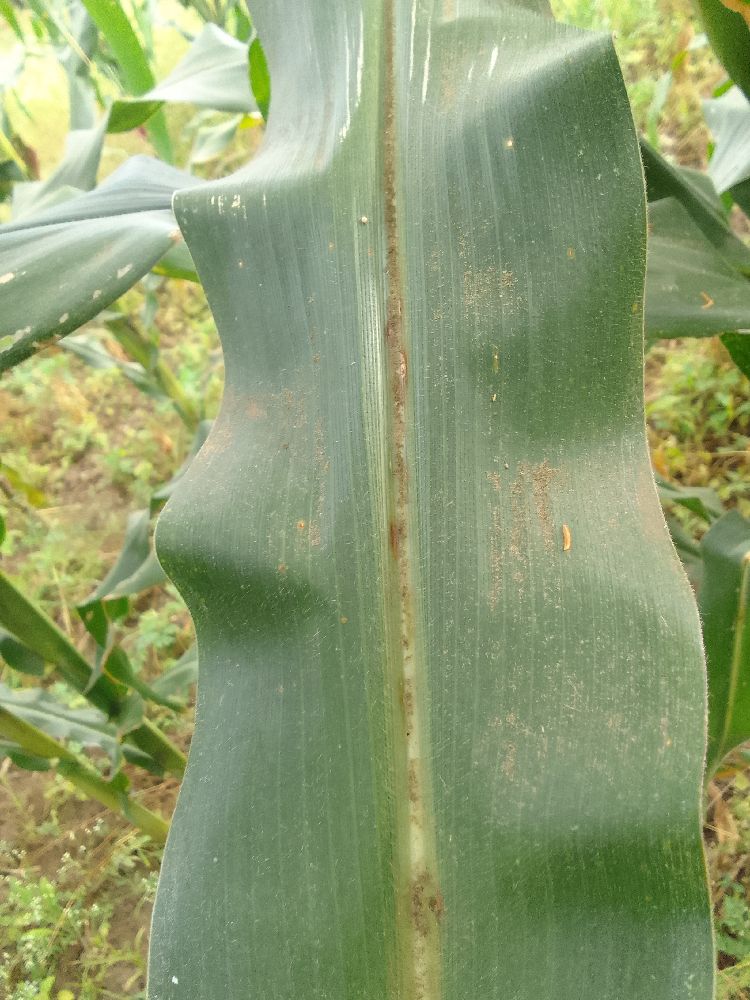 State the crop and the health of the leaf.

maize, healthy
